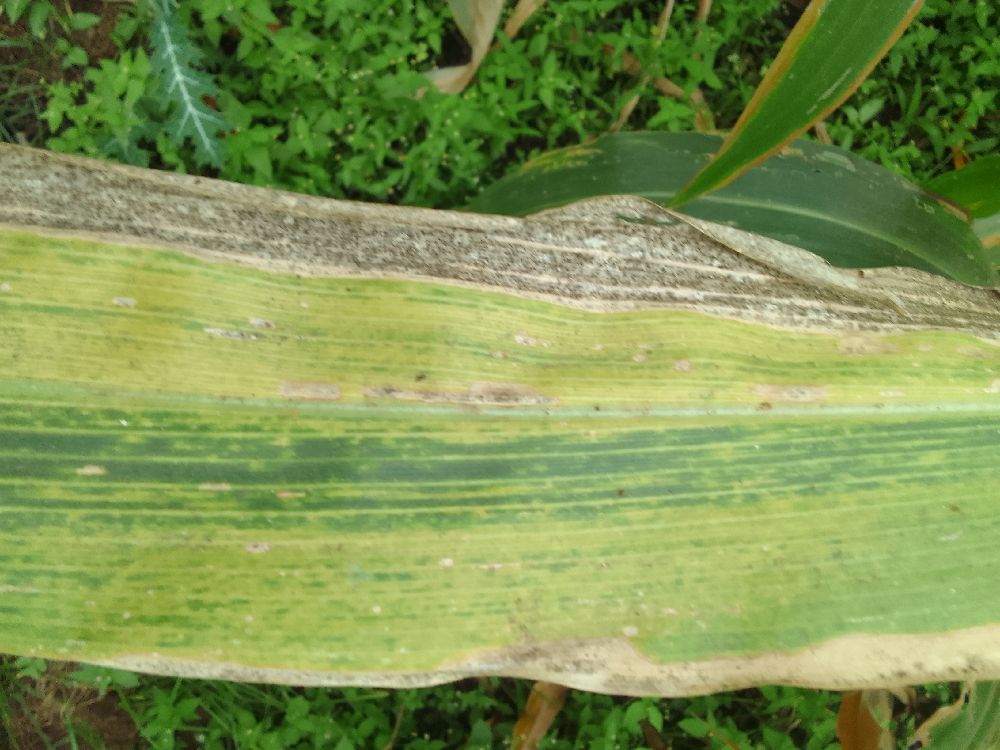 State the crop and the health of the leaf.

maize, maize lethal necrosis
